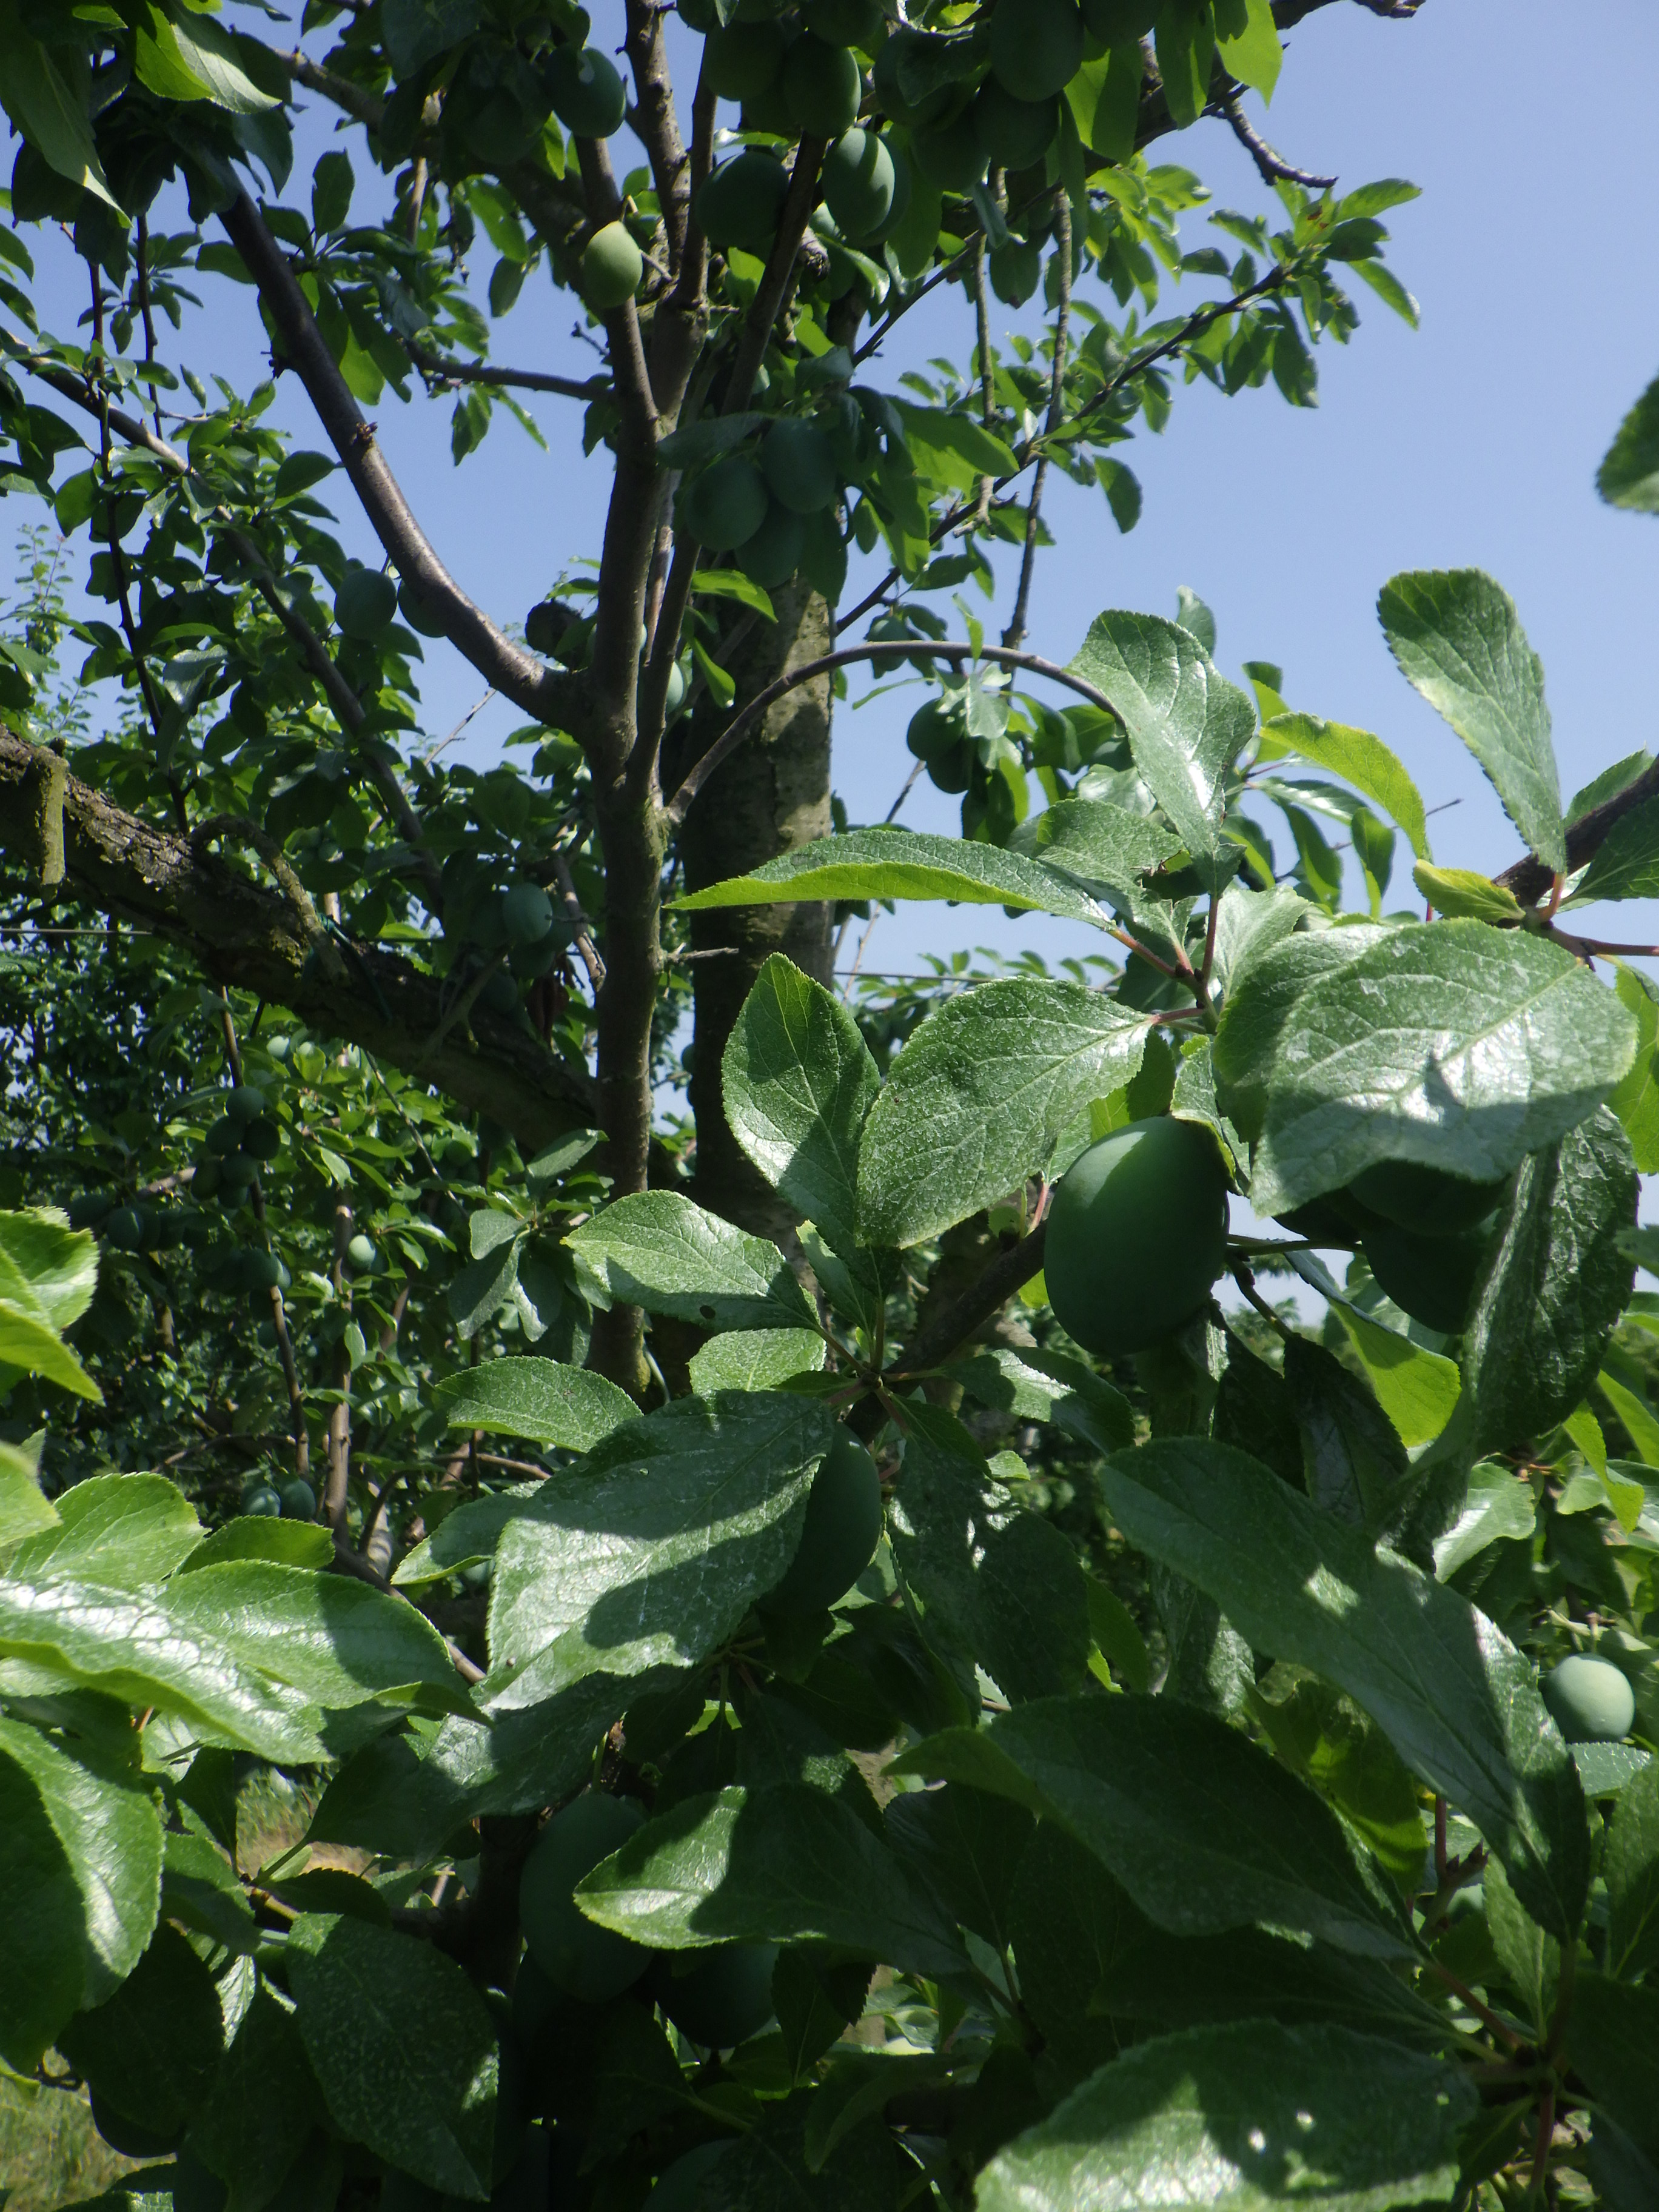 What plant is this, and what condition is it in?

plum, shot hole disease
